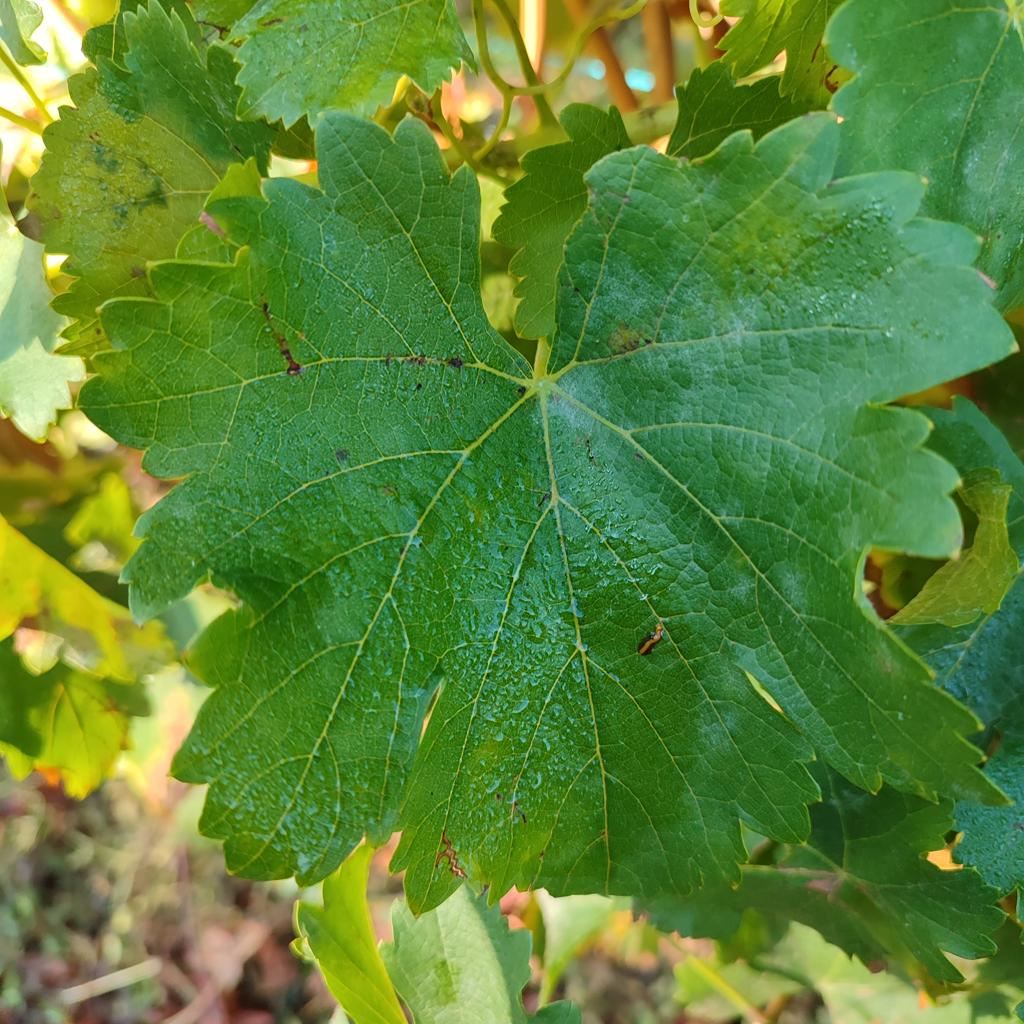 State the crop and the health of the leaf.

grapevine, powdery mildew
